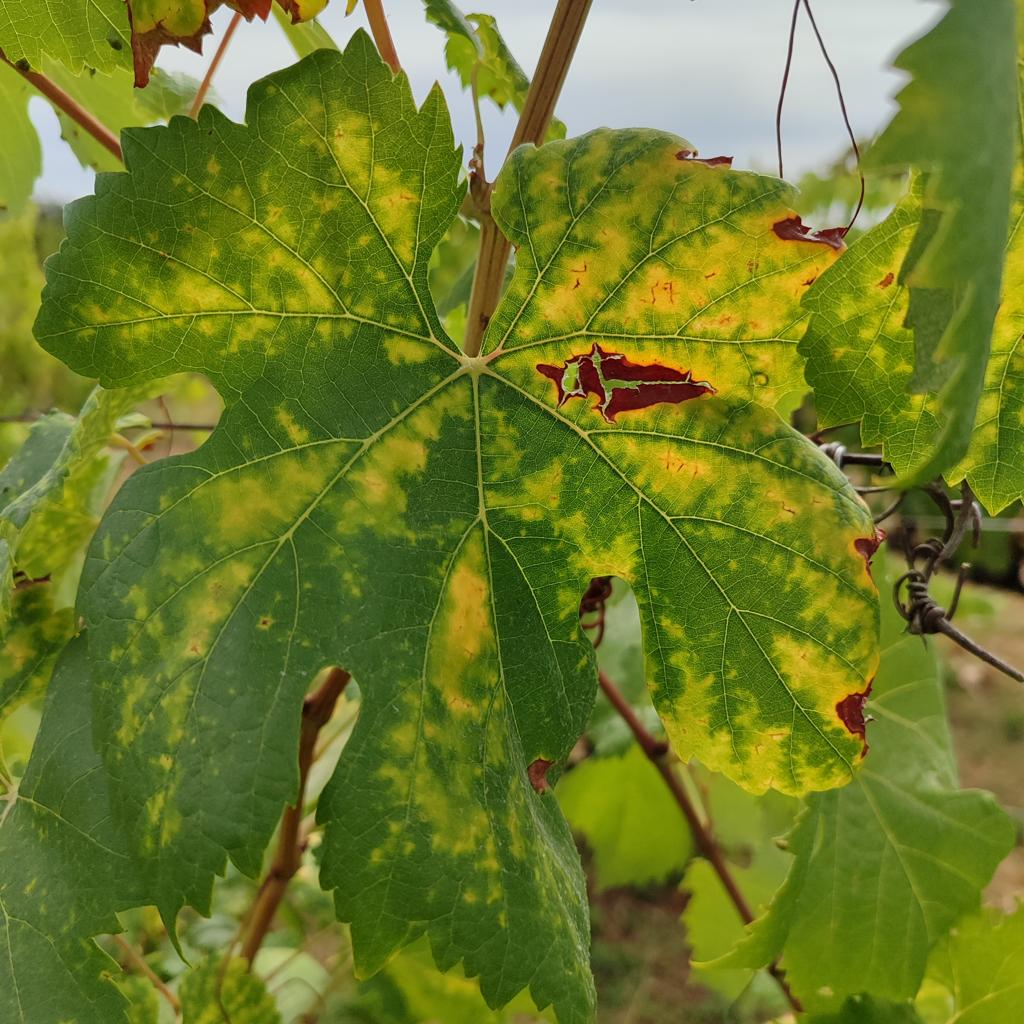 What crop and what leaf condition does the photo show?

grapevine, esca complex
